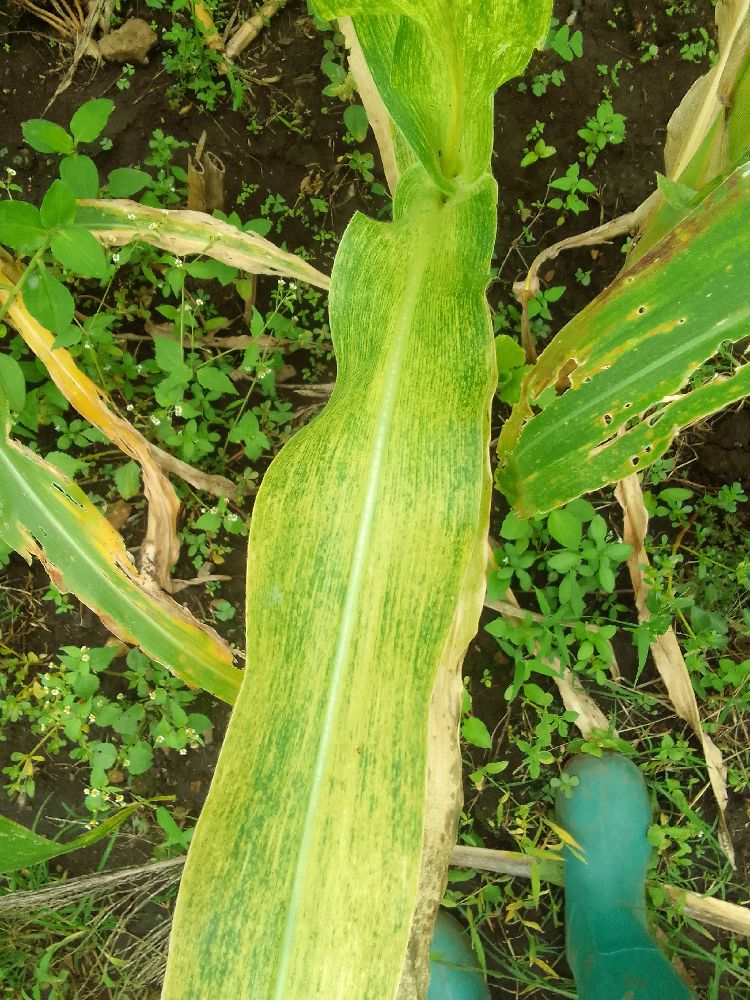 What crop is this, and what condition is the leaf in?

maize, maize lethal necrosis
